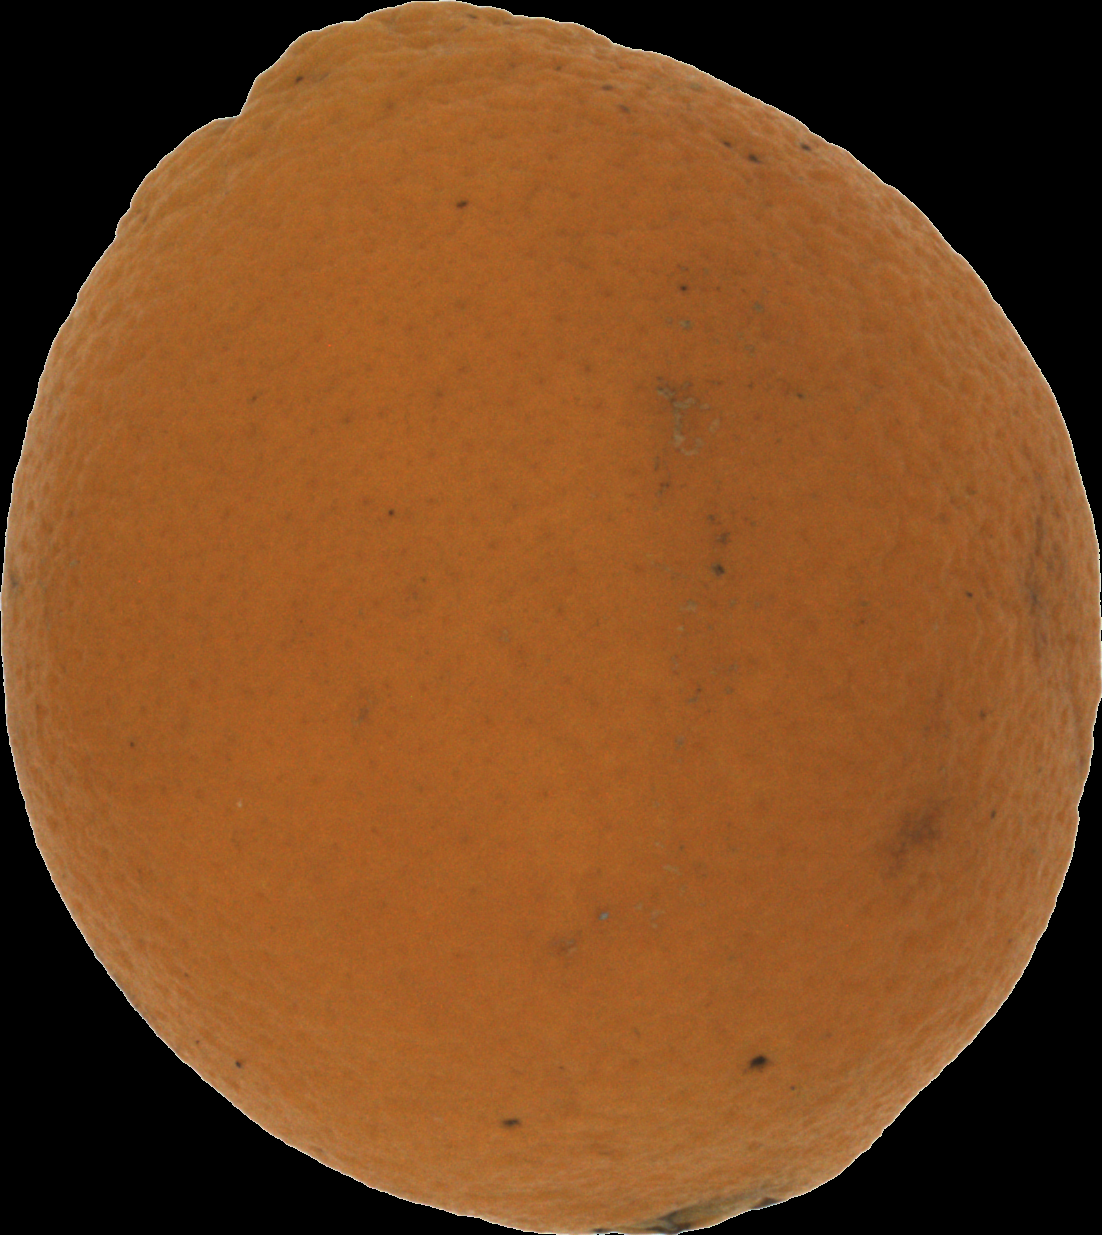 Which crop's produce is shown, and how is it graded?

orange, bad
